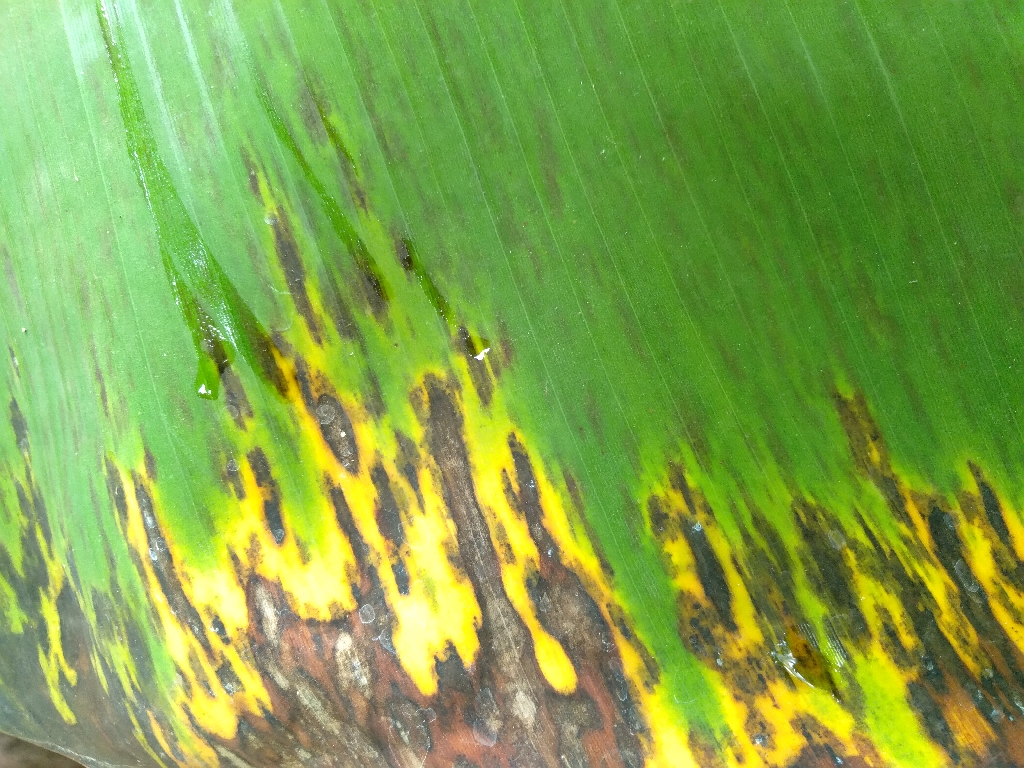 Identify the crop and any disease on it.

banana, black sigatoka
